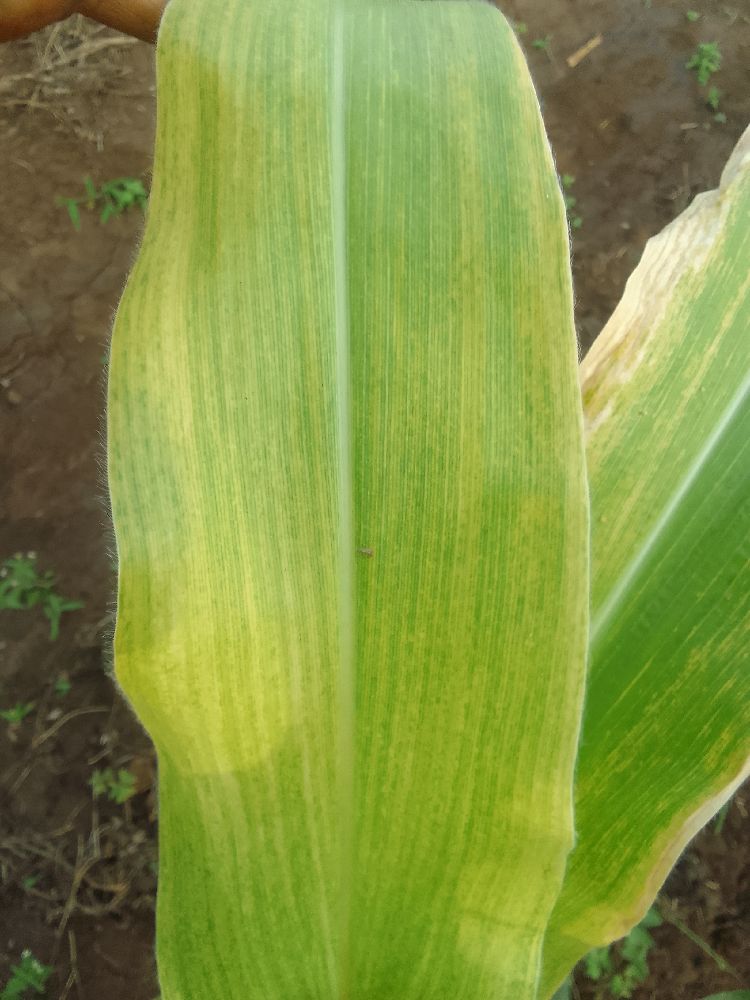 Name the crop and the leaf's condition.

maize, maize lethal necrosis
